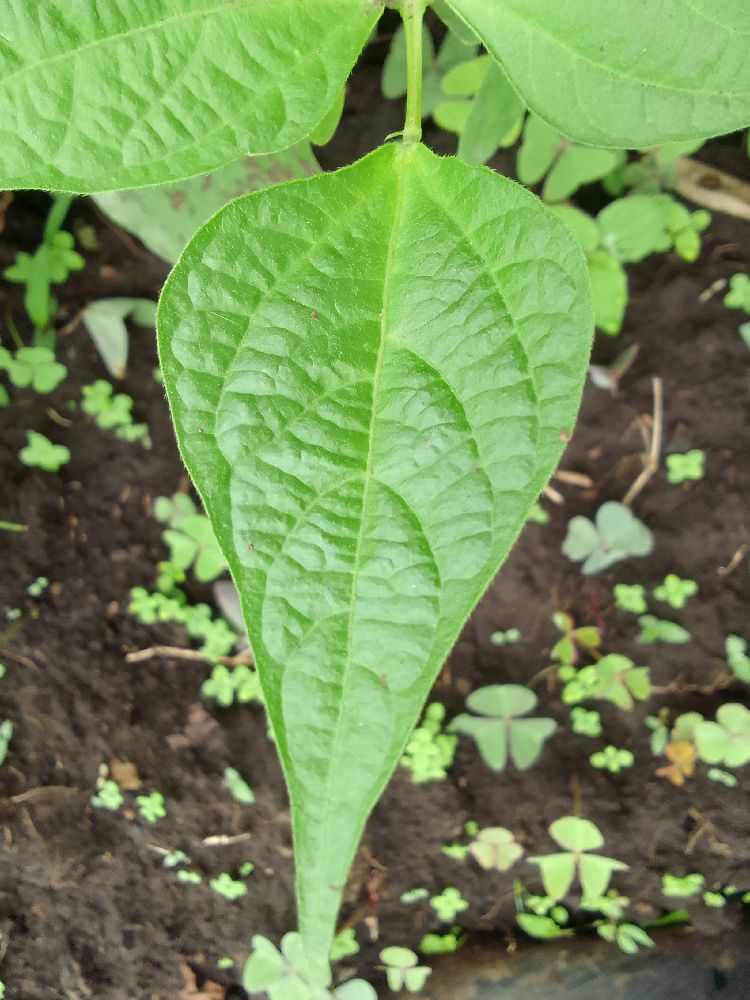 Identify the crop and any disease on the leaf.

common bean, healthy
